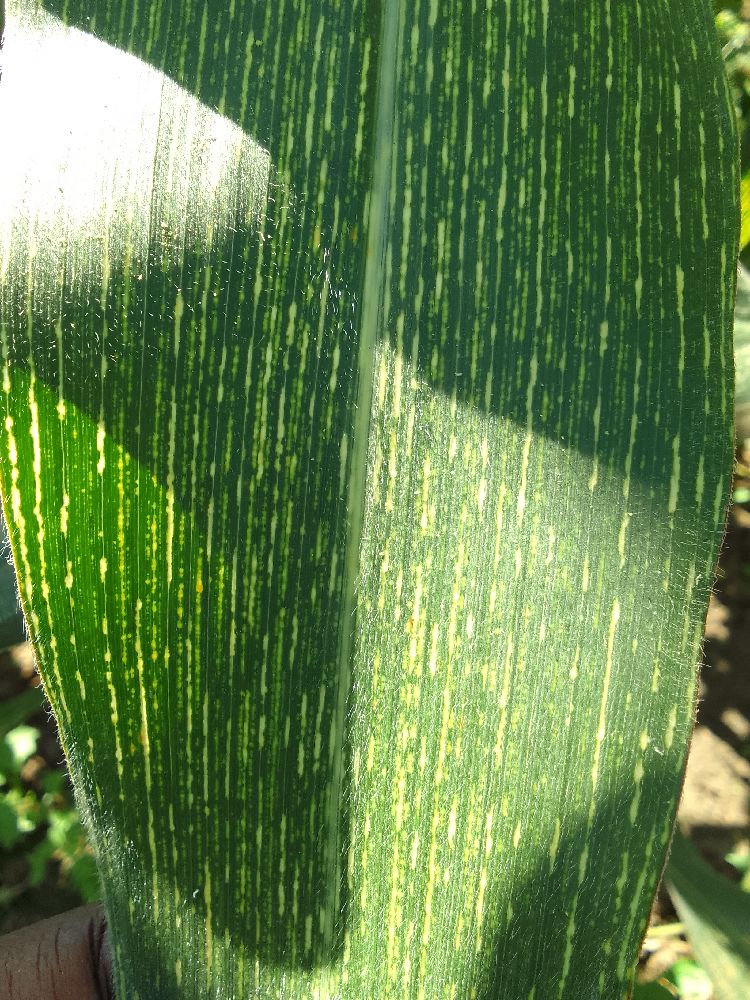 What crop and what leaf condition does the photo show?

maize, maize streak virus
